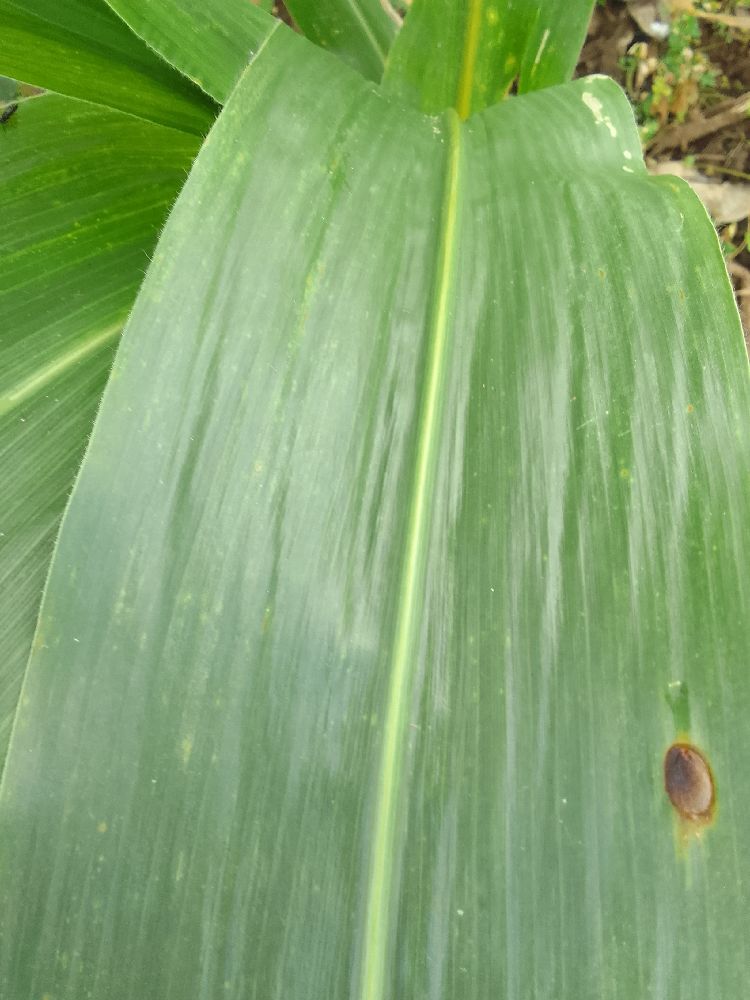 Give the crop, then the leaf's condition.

maize, healthy
